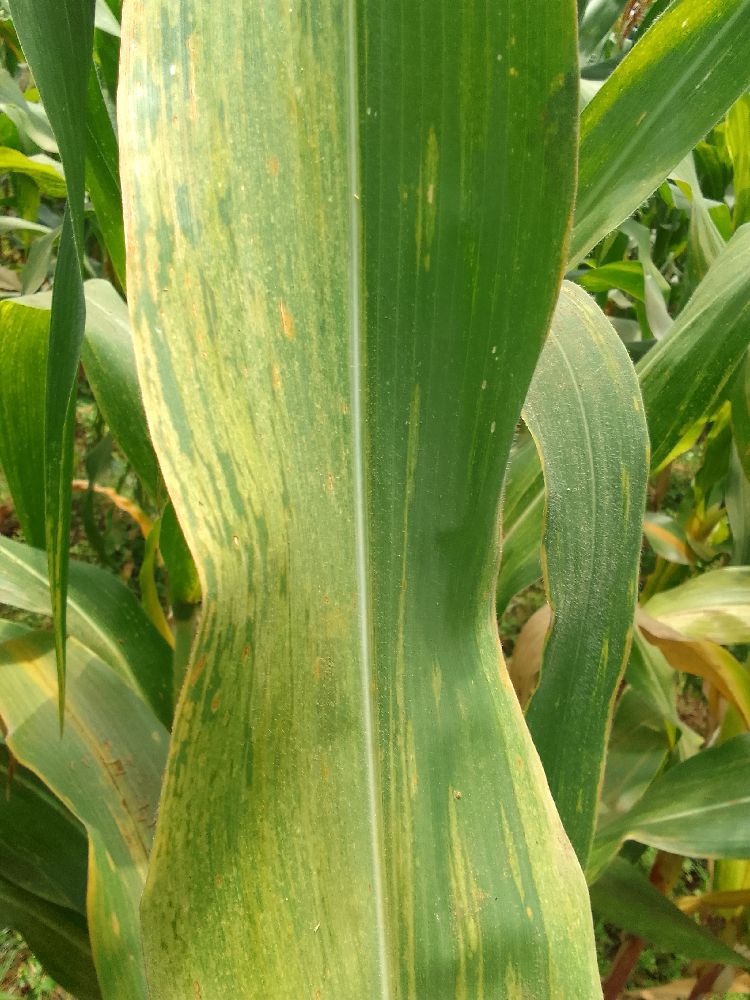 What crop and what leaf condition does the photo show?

maize, maize lethal necrosis
